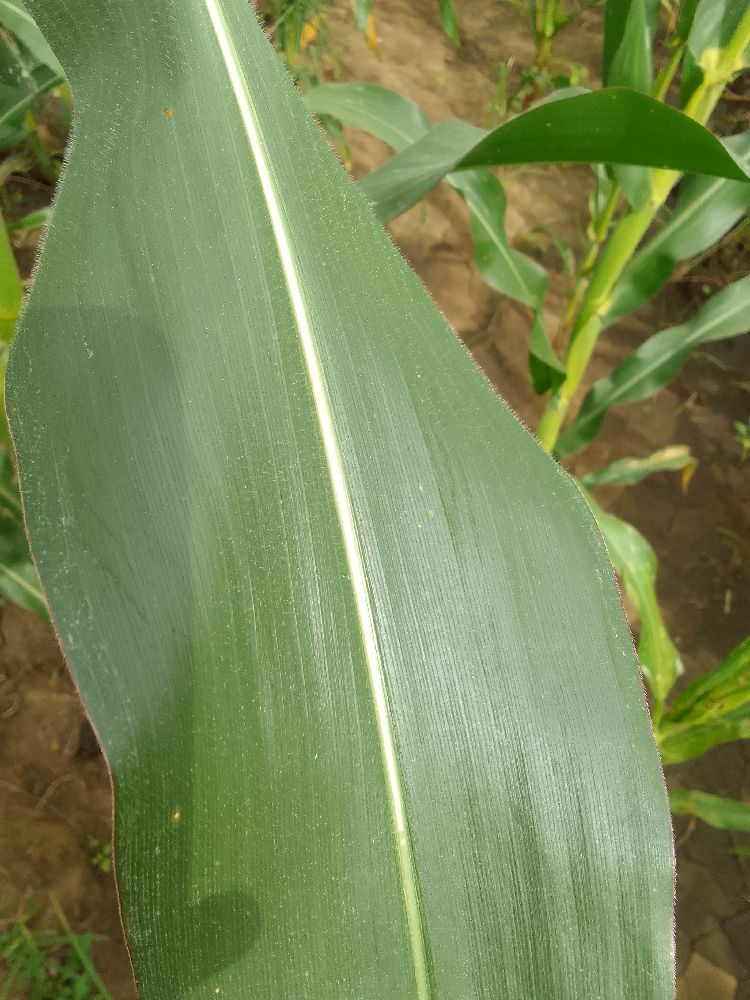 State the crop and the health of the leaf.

maize, healthy
